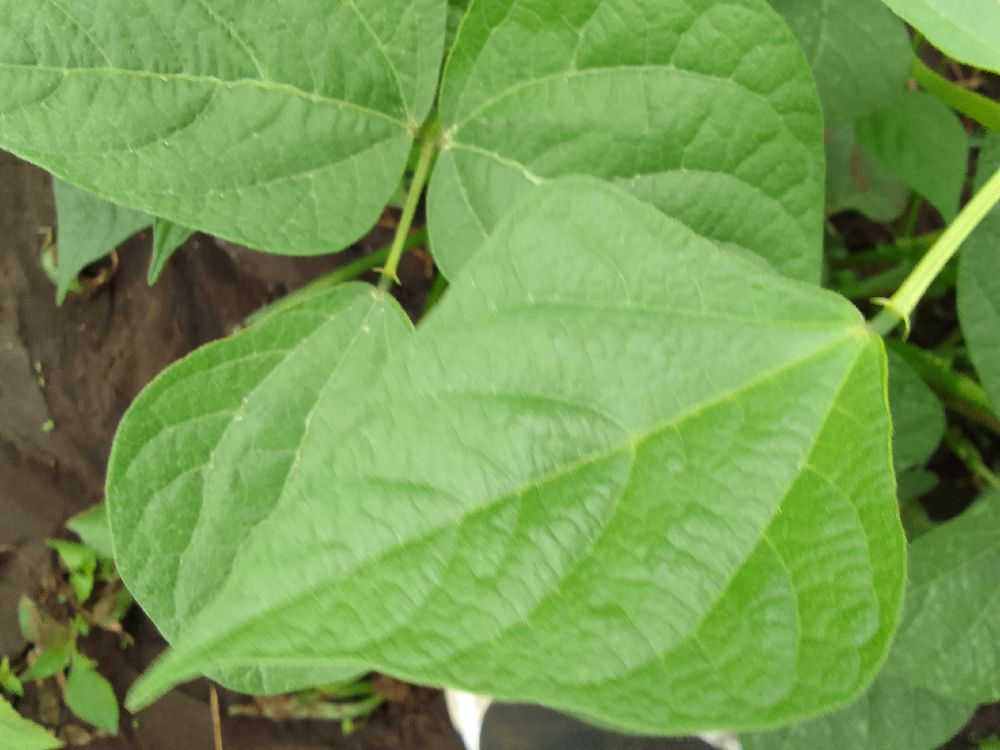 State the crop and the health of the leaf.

common bean, healthy
